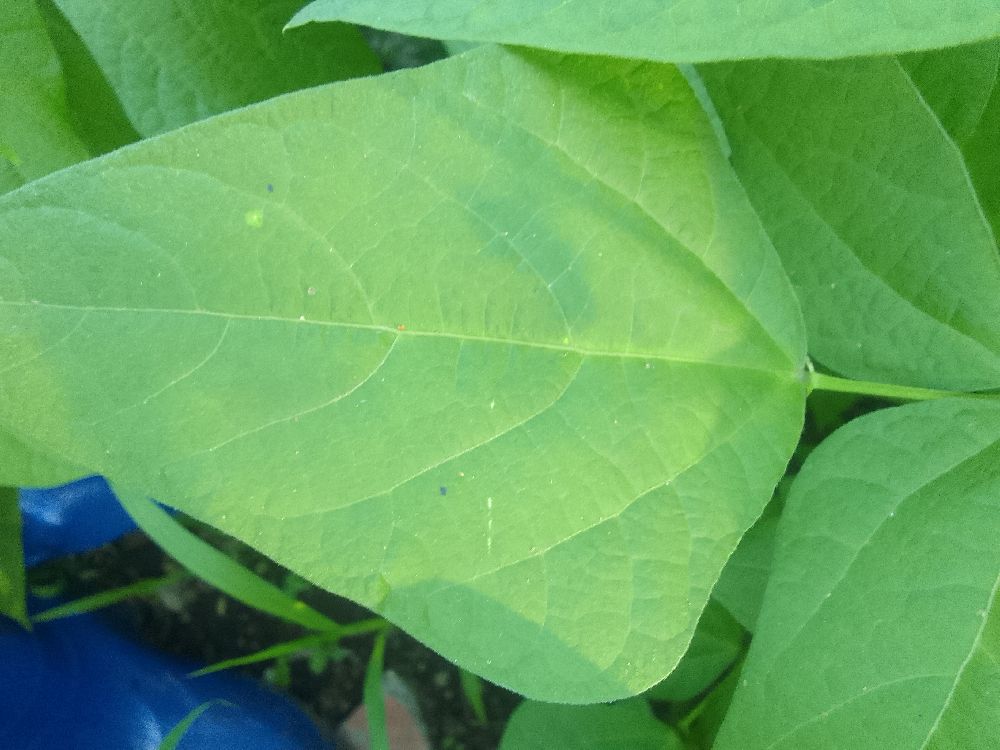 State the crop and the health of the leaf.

common bean, healthy
